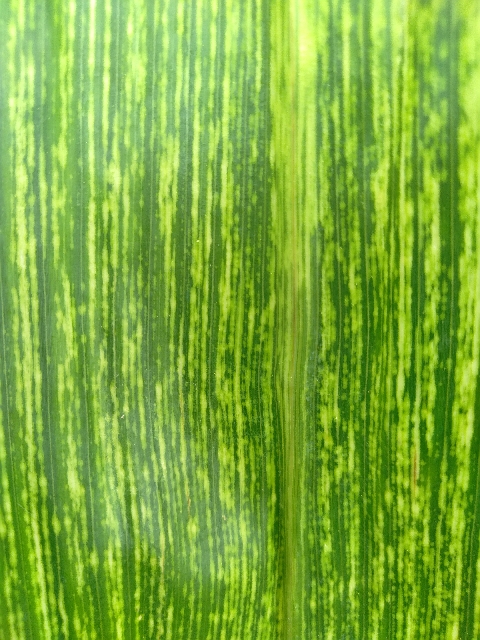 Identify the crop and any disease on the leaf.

maize, maize streak virus
